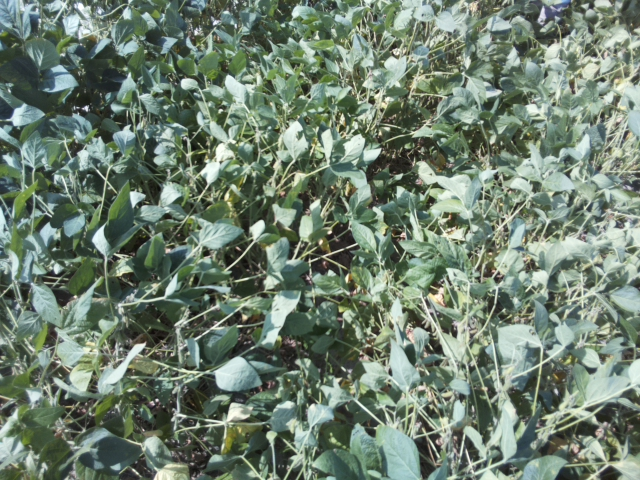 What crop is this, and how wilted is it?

soybean, moderate turgor loss in upper canopy
